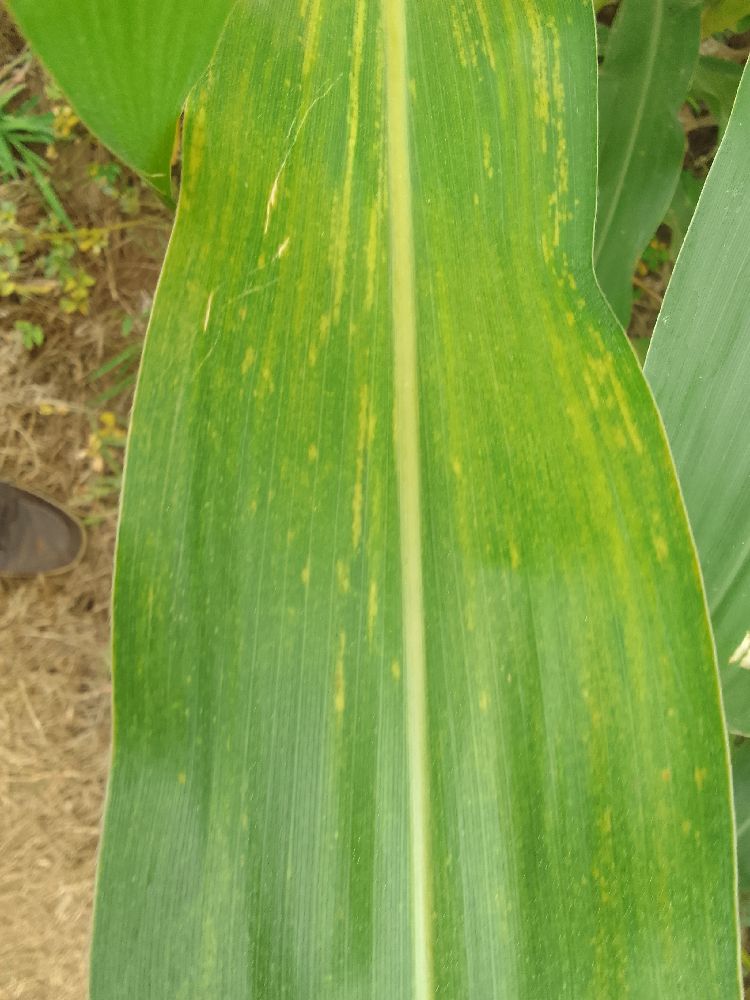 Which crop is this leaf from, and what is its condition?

maize, maize lethal necrosis
